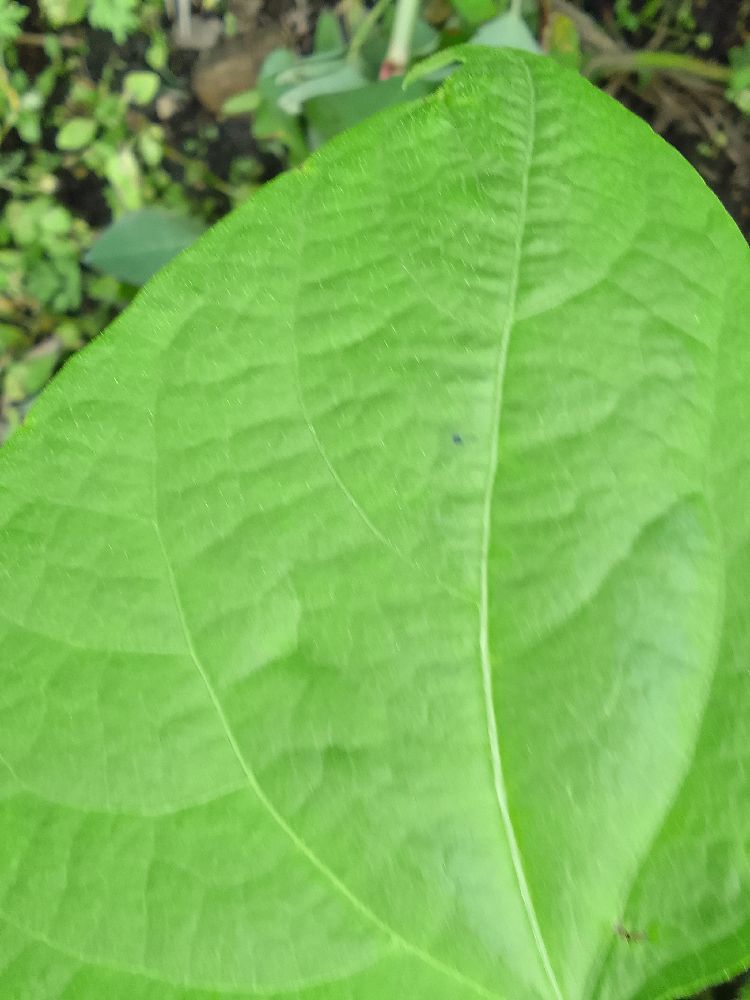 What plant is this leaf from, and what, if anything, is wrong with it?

common bean, healthy
